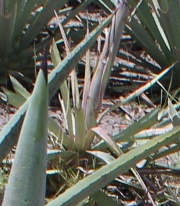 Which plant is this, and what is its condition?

agave, sick
